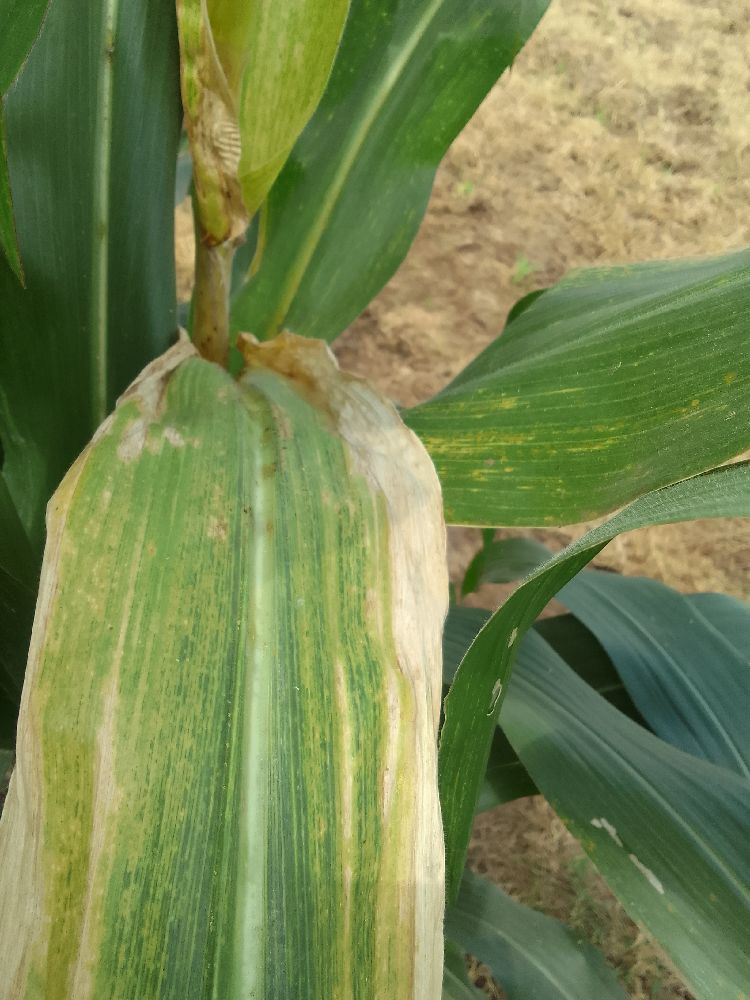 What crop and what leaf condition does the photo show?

maize, maize lethal necrosis
